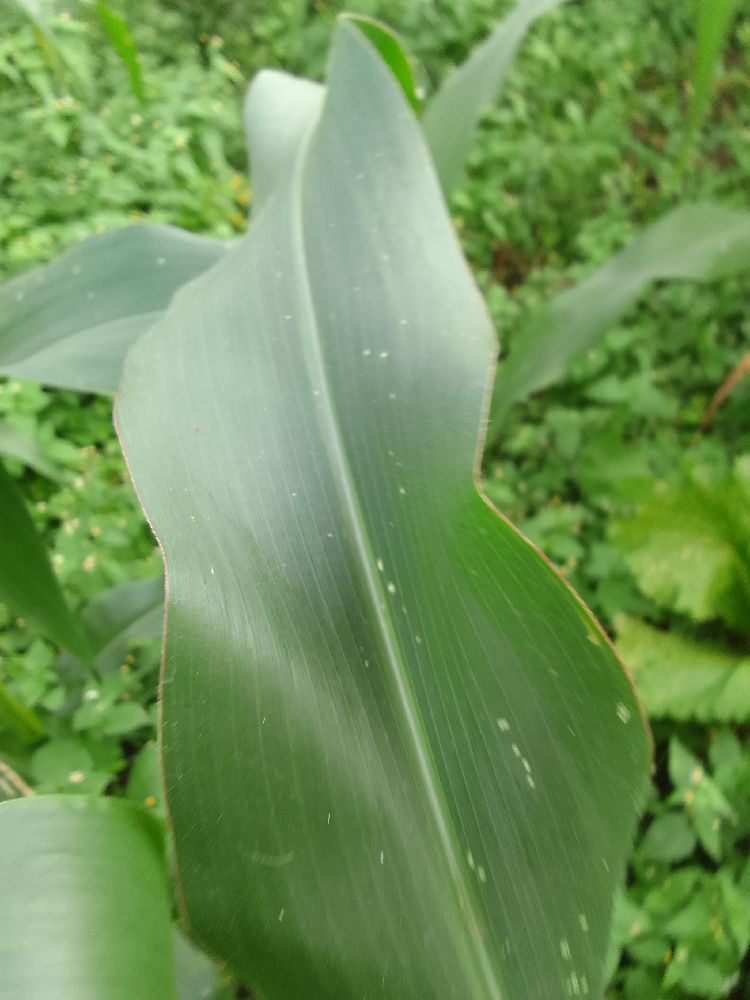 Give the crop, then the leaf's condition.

maize, healthy
